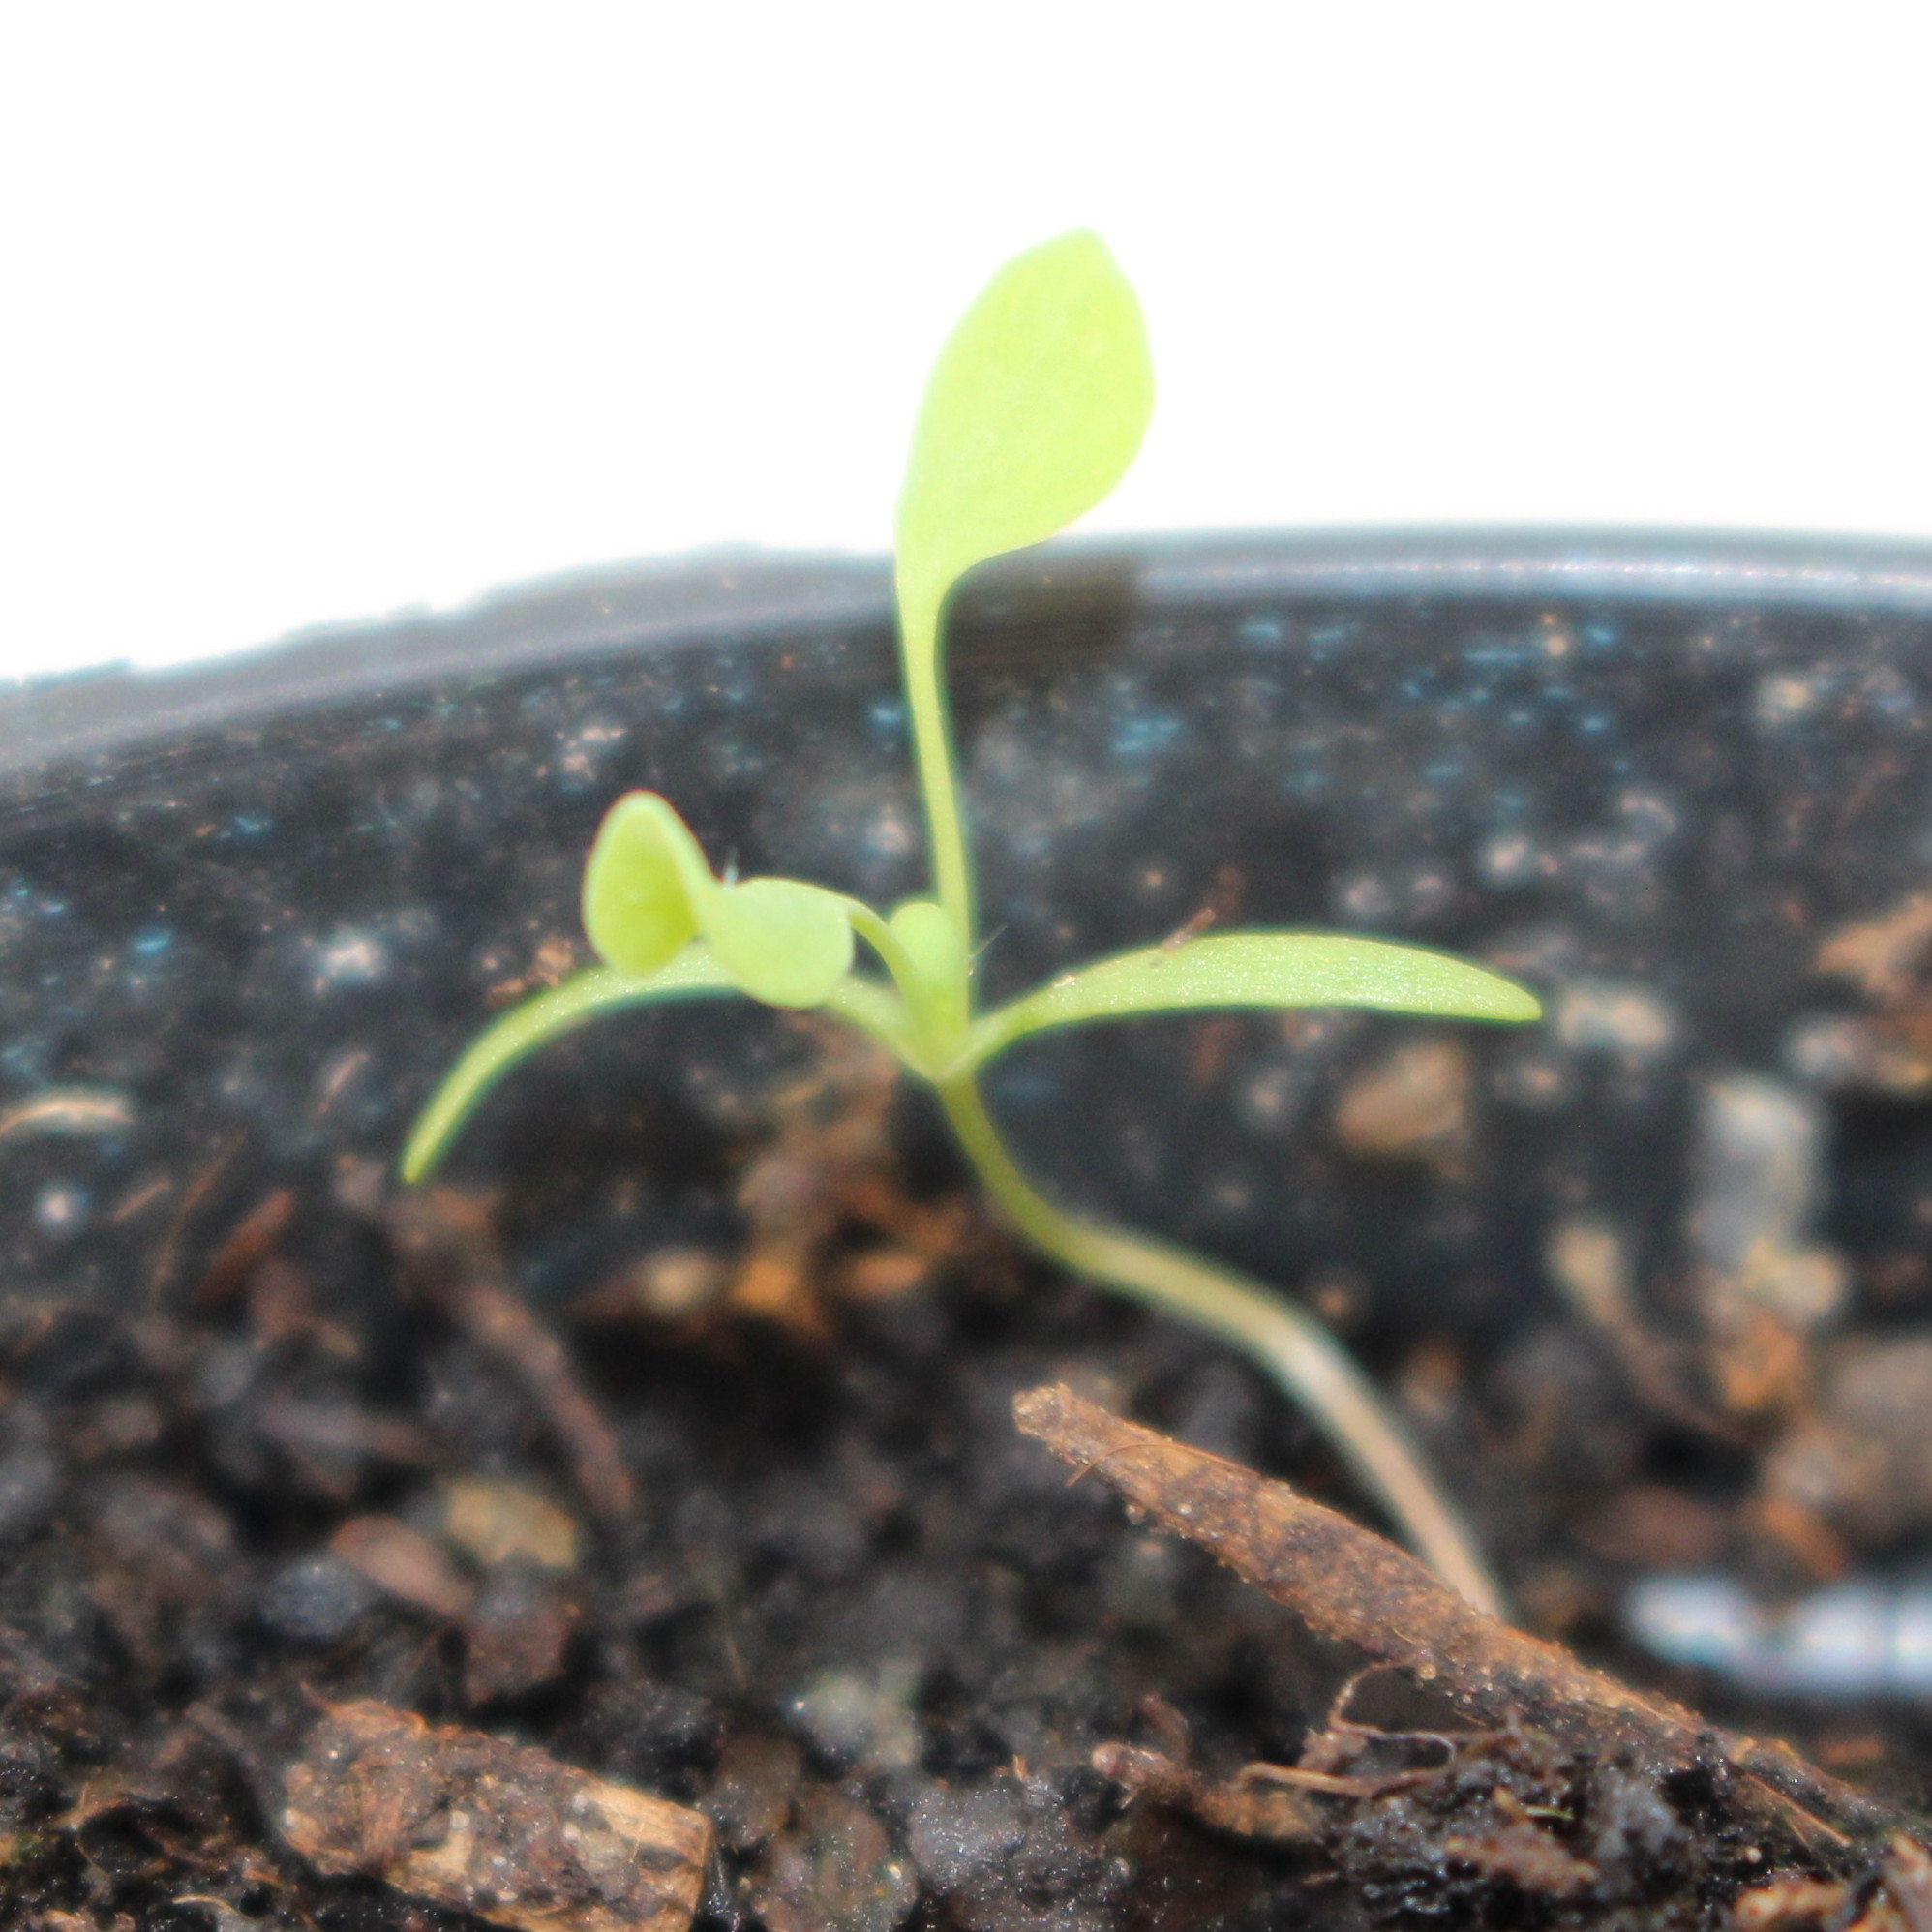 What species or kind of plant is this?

Papaver rhoeas
